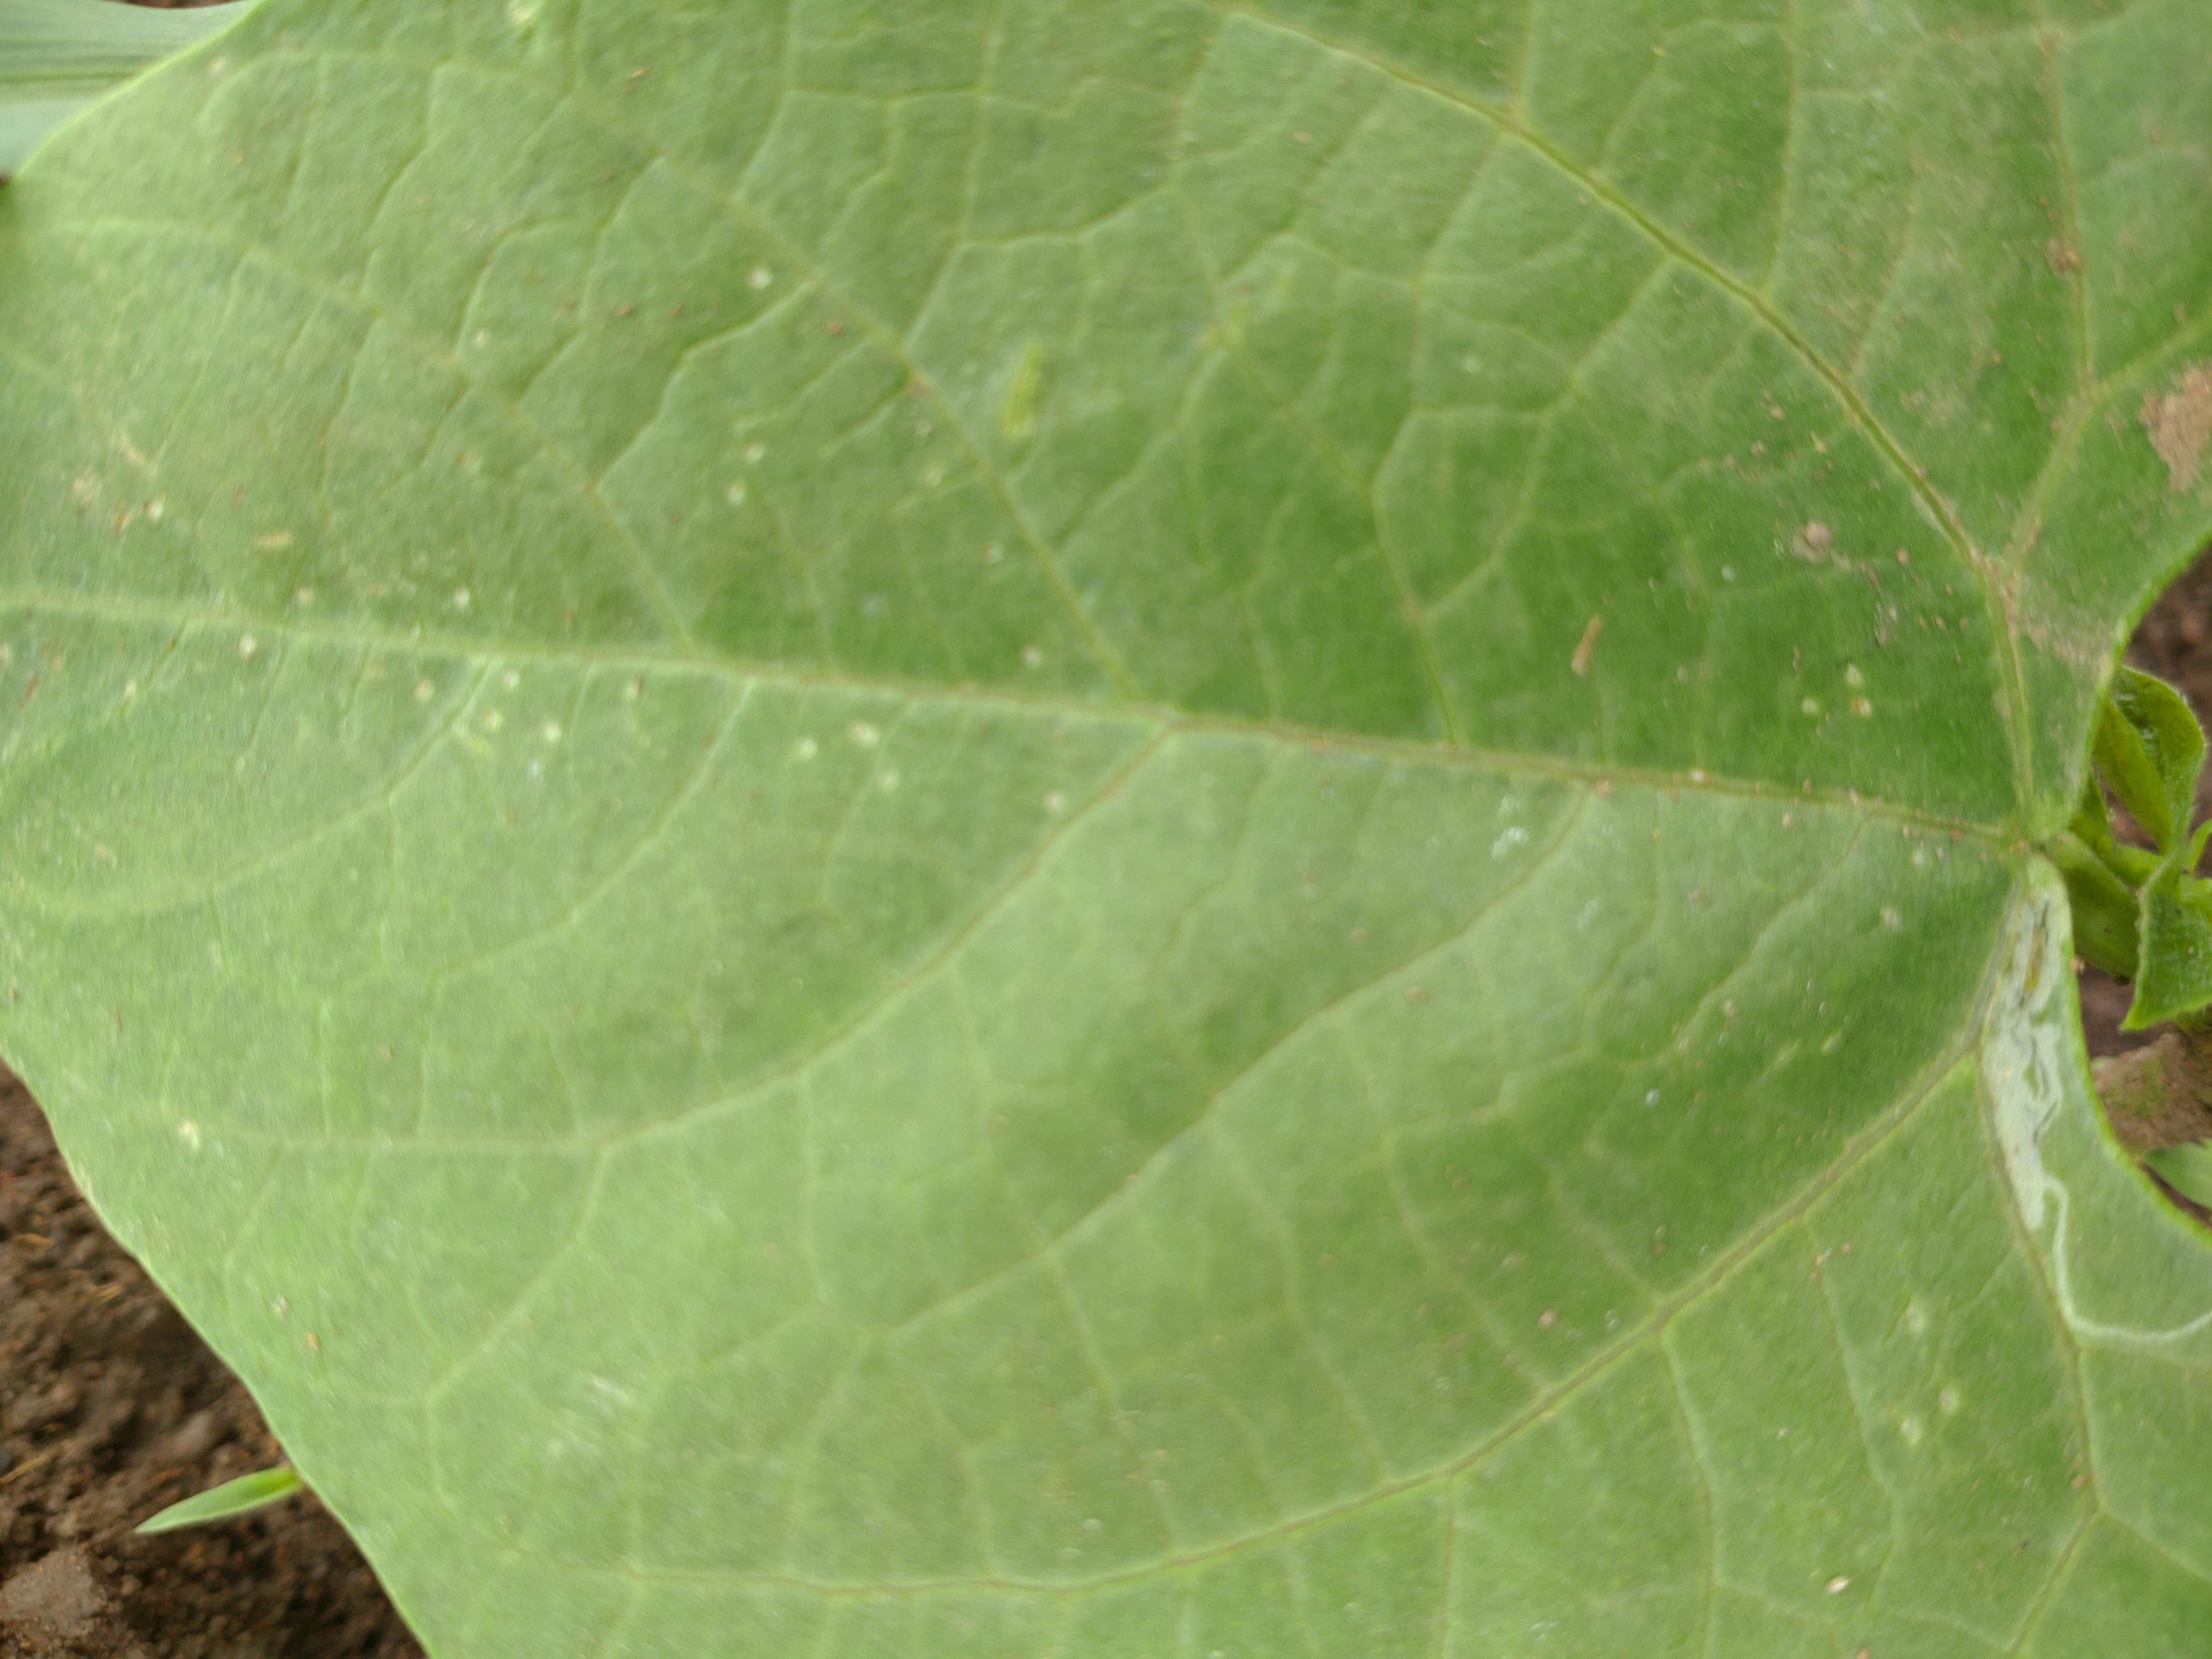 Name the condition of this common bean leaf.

healthy
